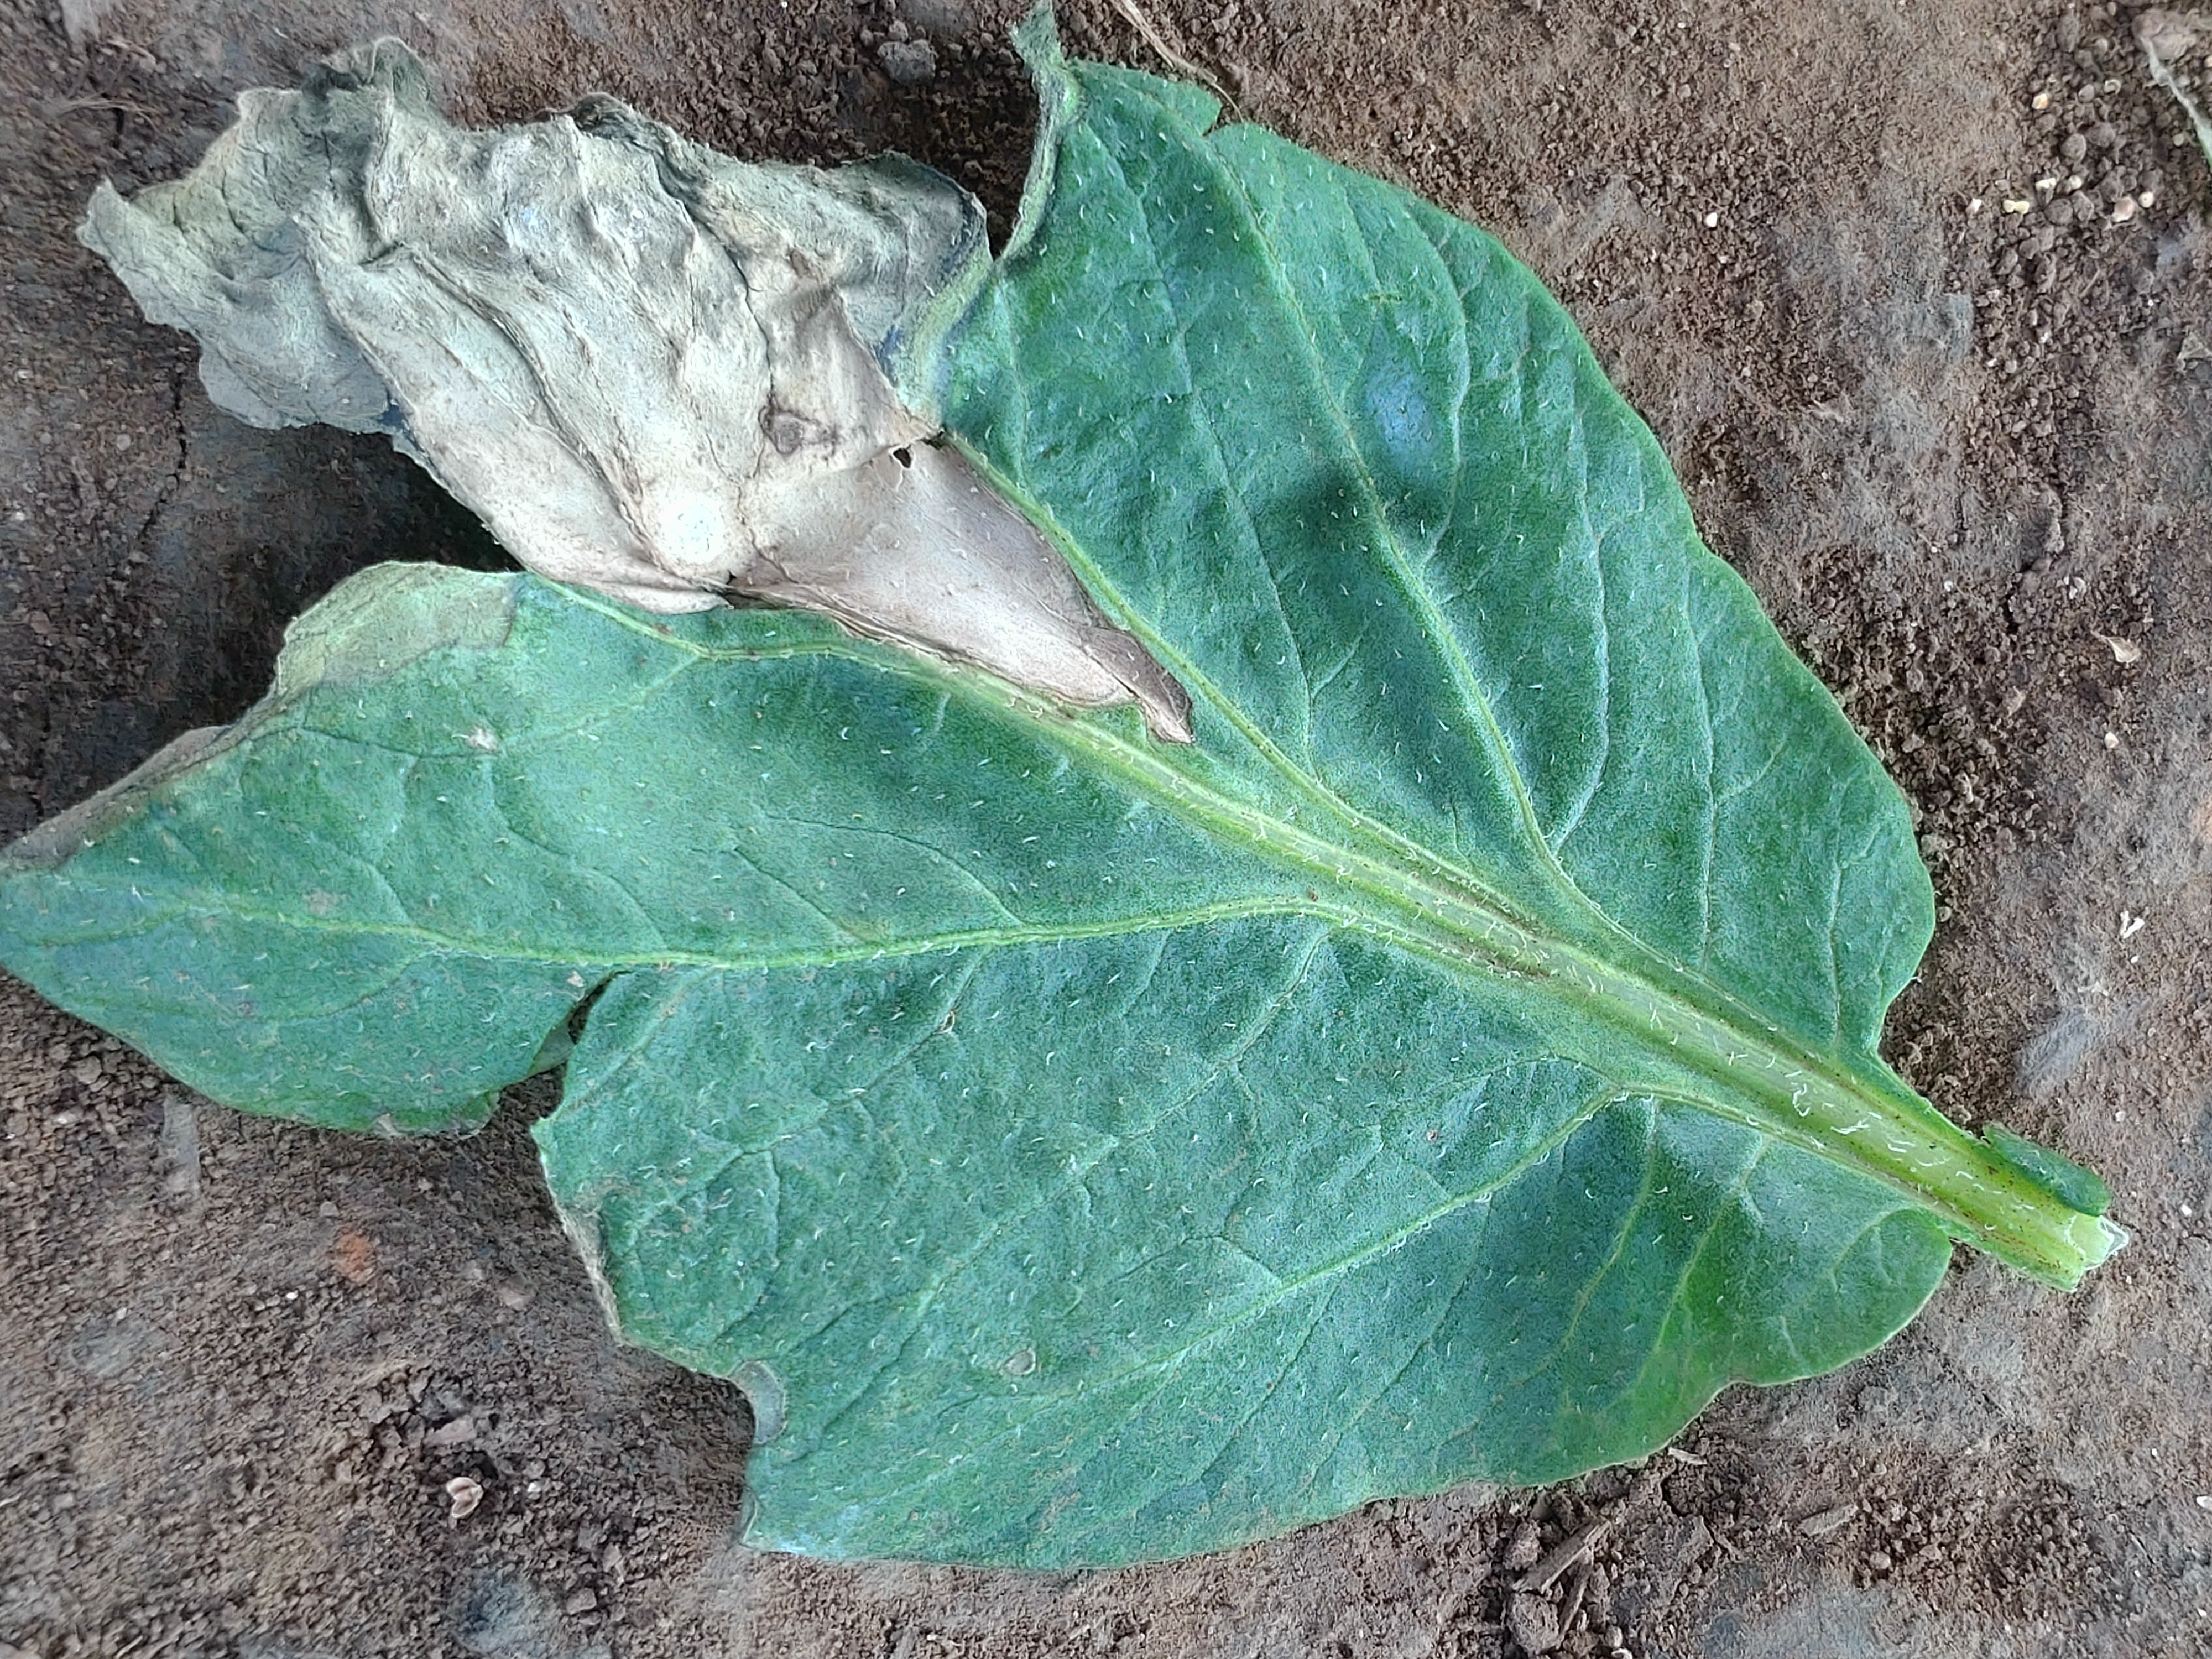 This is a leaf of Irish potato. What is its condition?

early blight
